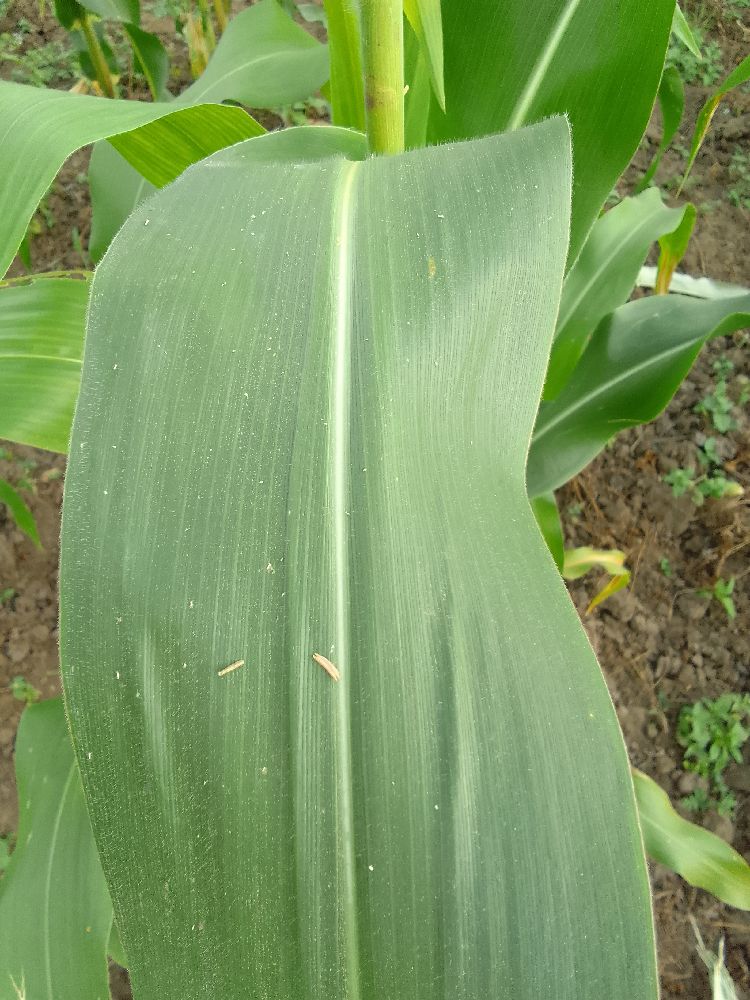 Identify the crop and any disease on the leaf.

maize, healthy
